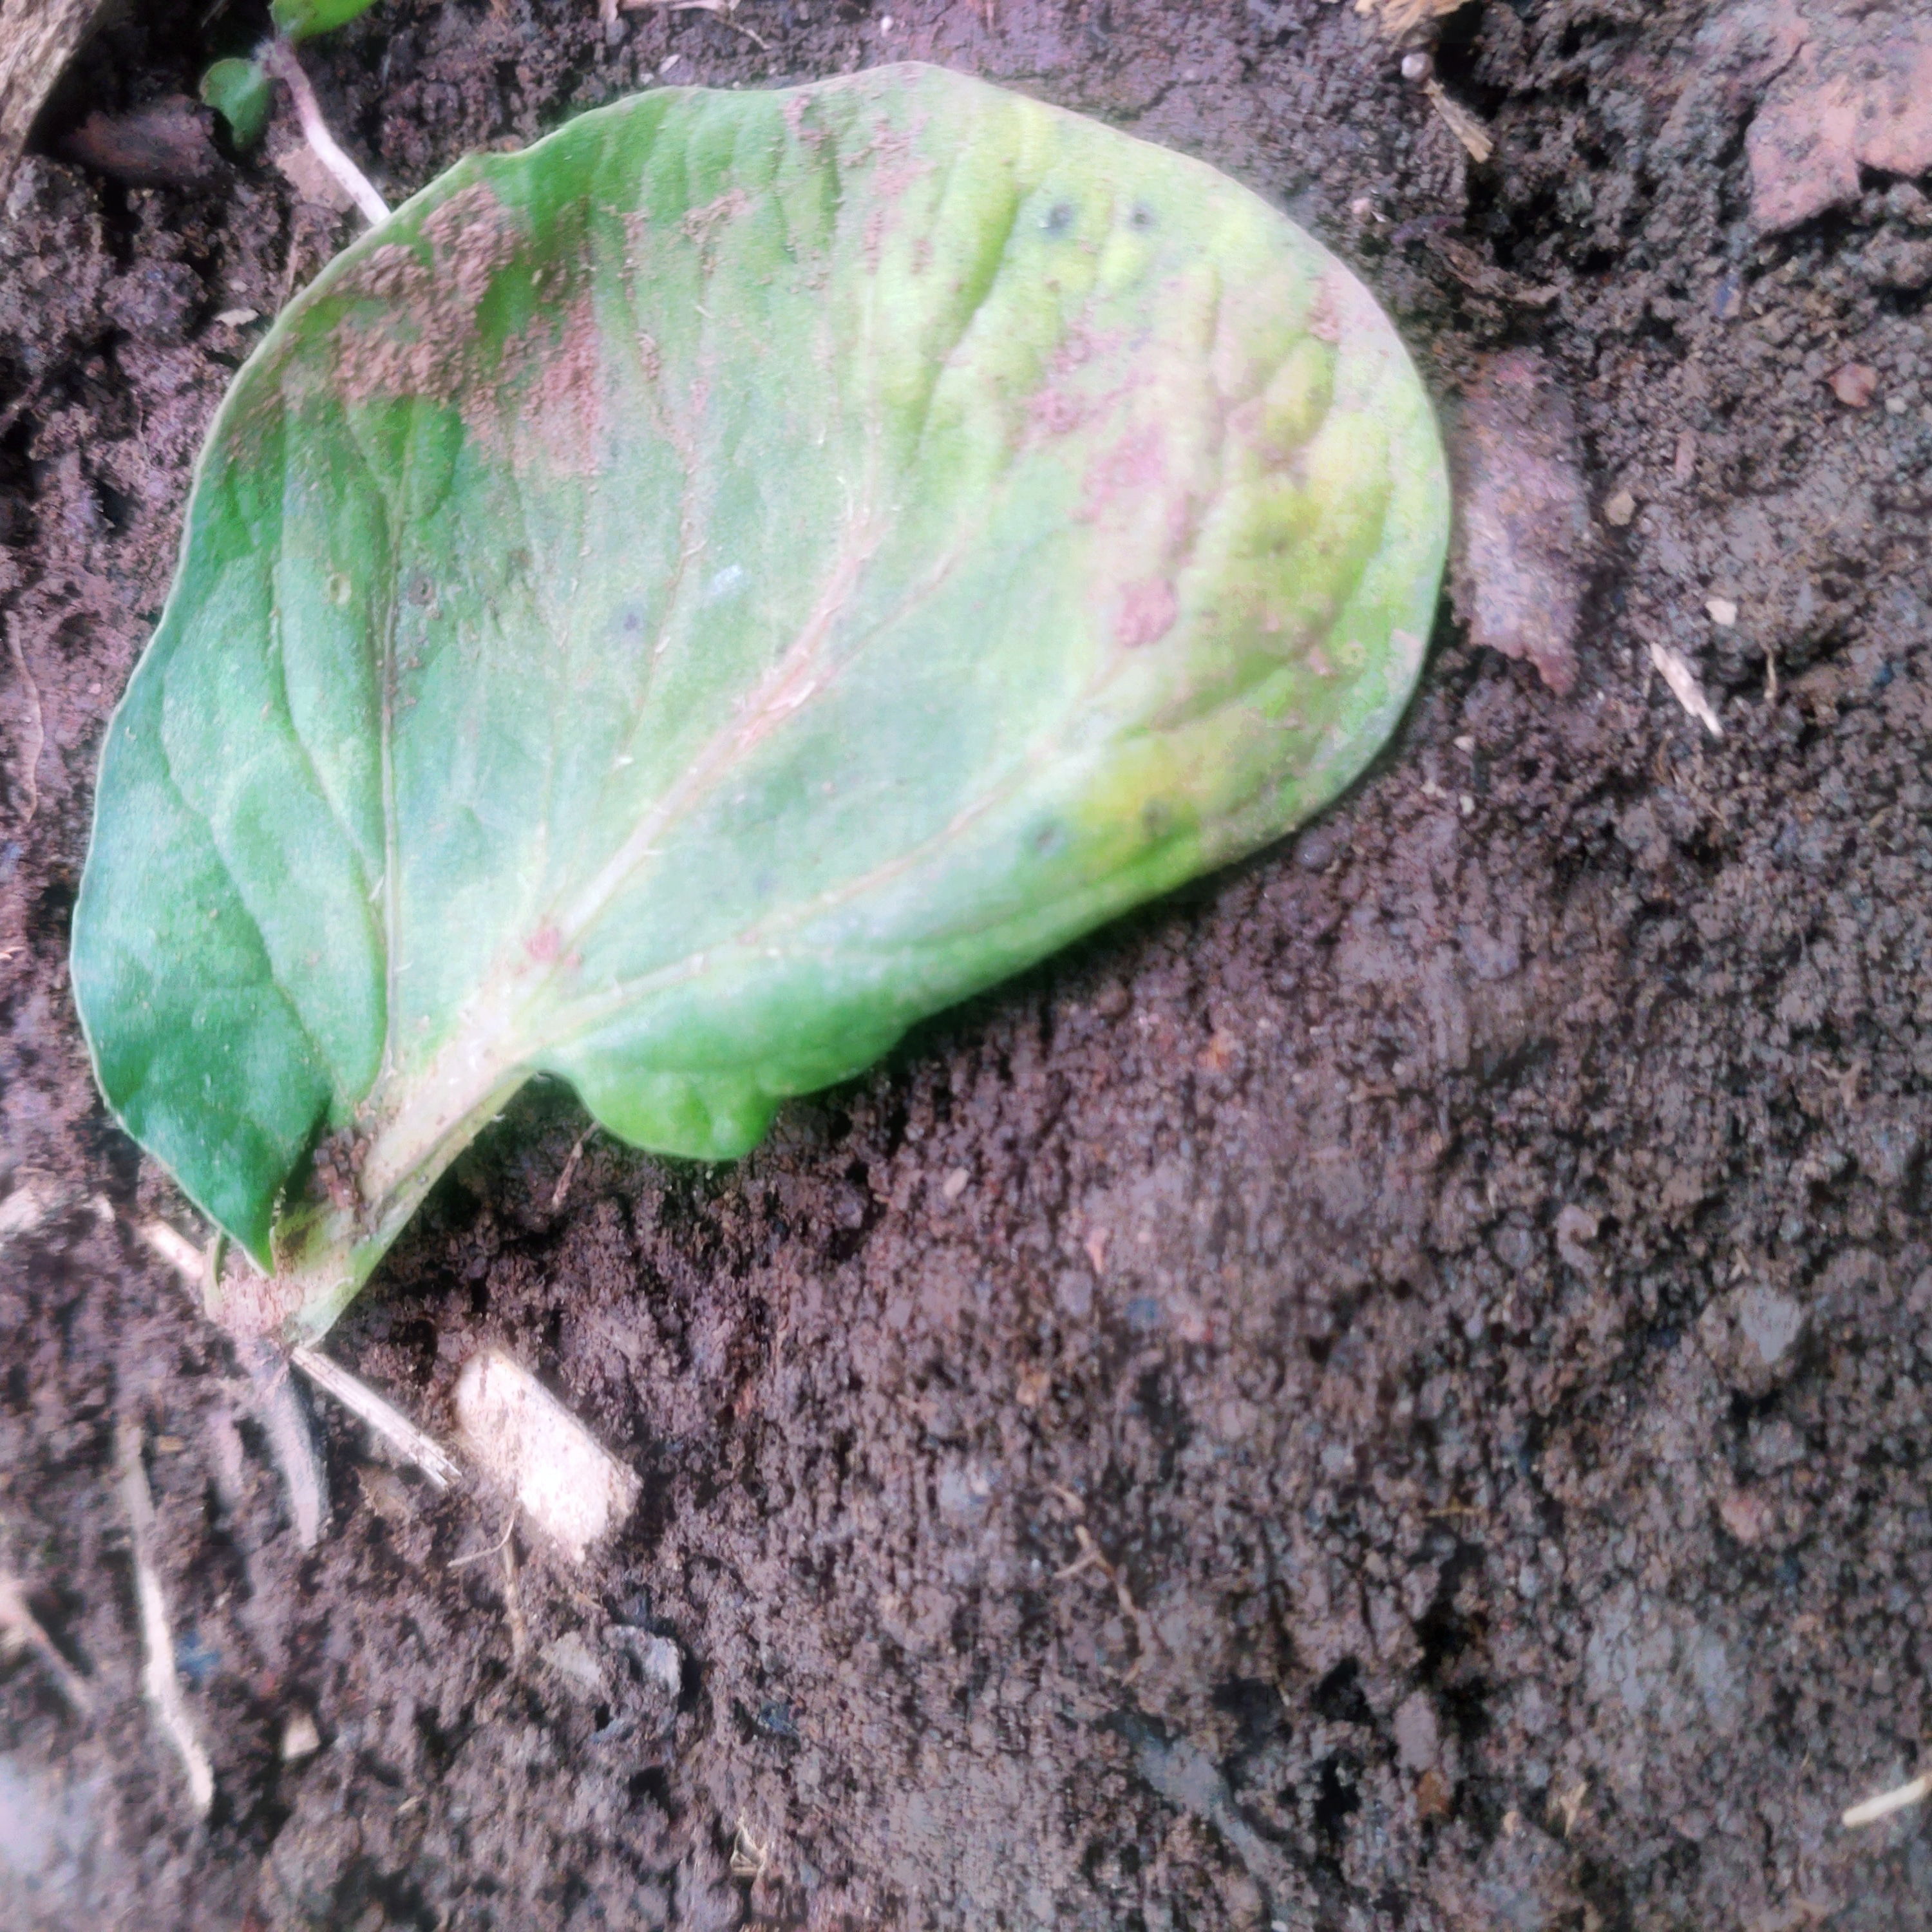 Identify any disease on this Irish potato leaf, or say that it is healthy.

late blight
